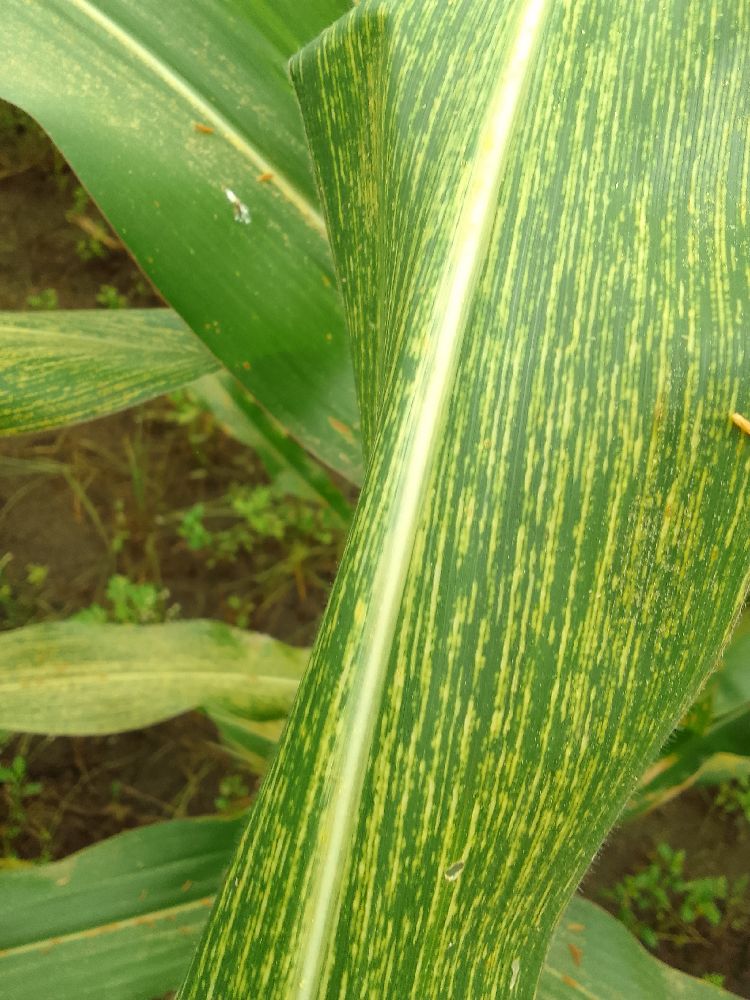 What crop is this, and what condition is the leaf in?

maize, maize streak virus
